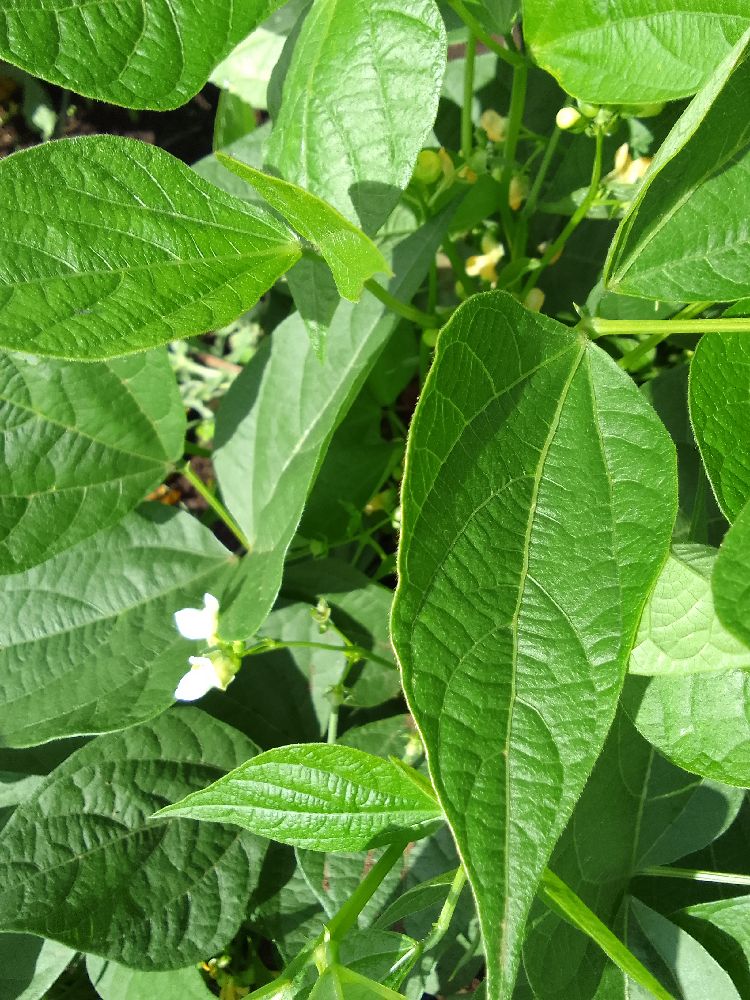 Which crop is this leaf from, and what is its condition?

common bean, healthy
